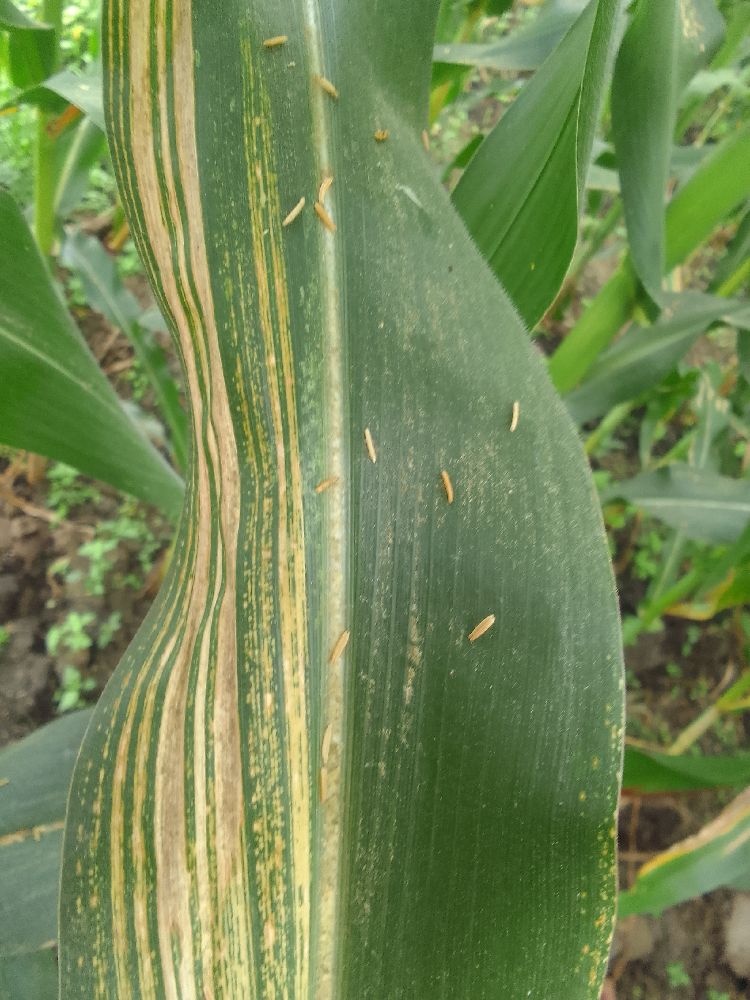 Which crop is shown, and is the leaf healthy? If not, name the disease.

maize, maize streak virus
